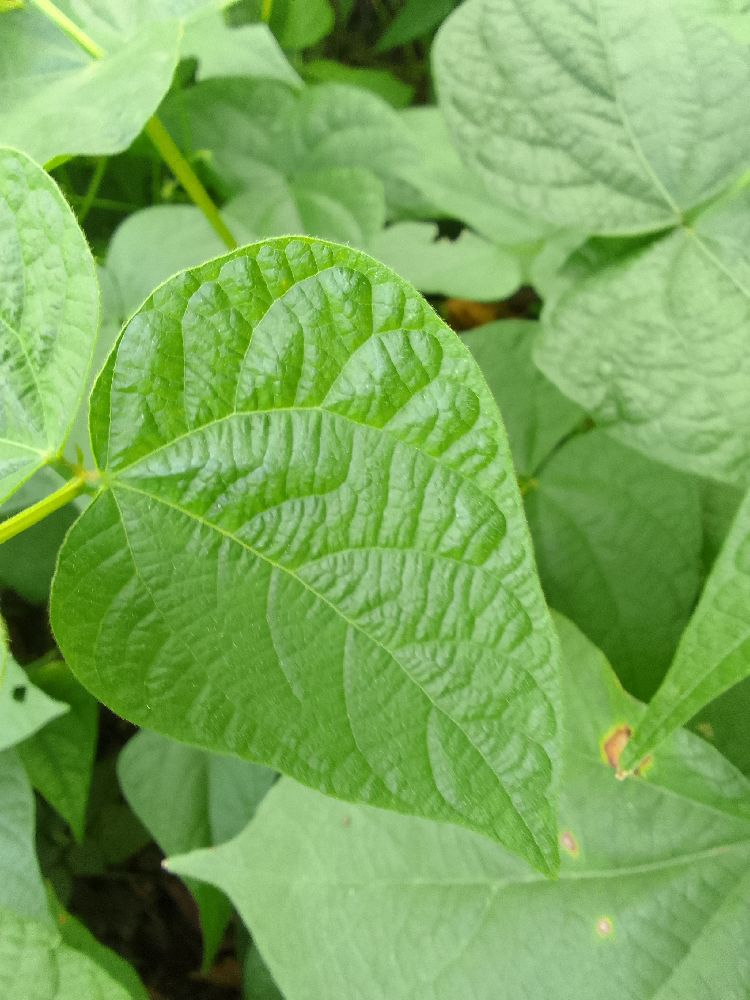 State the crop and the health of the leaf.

common bean, healthy
